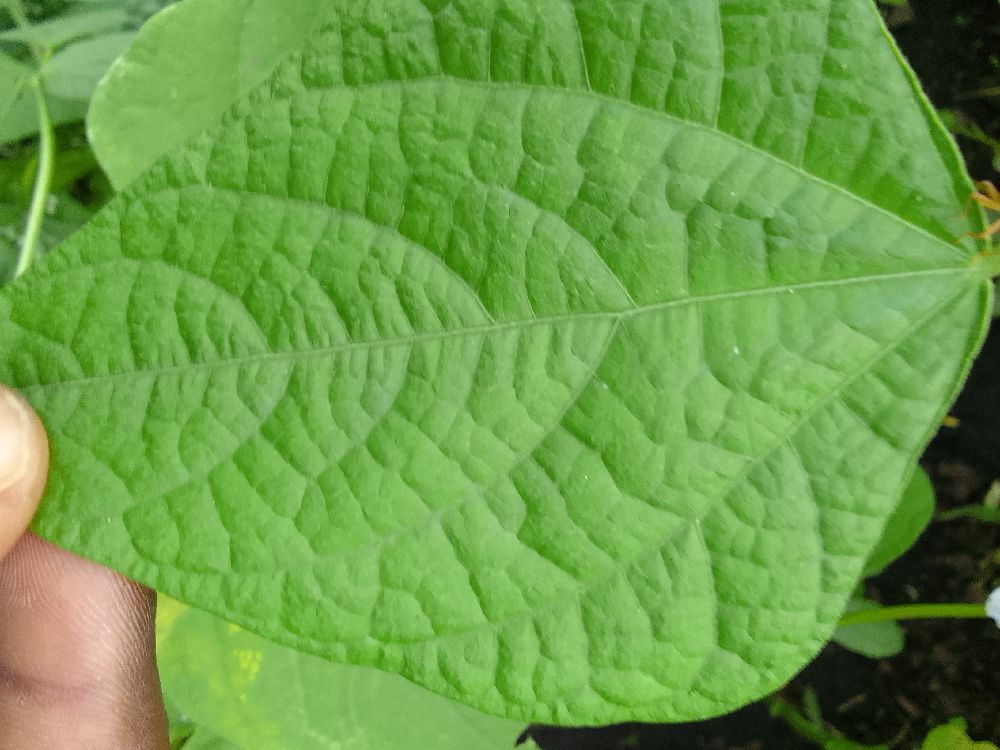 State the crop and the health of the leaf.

common bean, healthy
